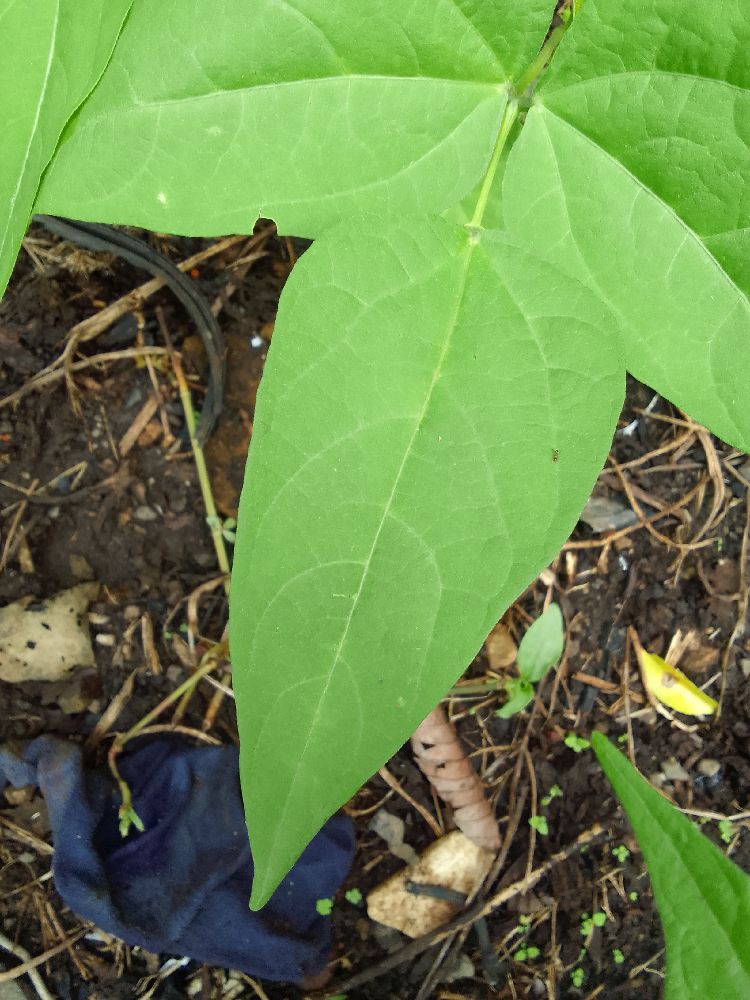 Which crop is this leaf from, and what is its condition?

common bean, healthy
